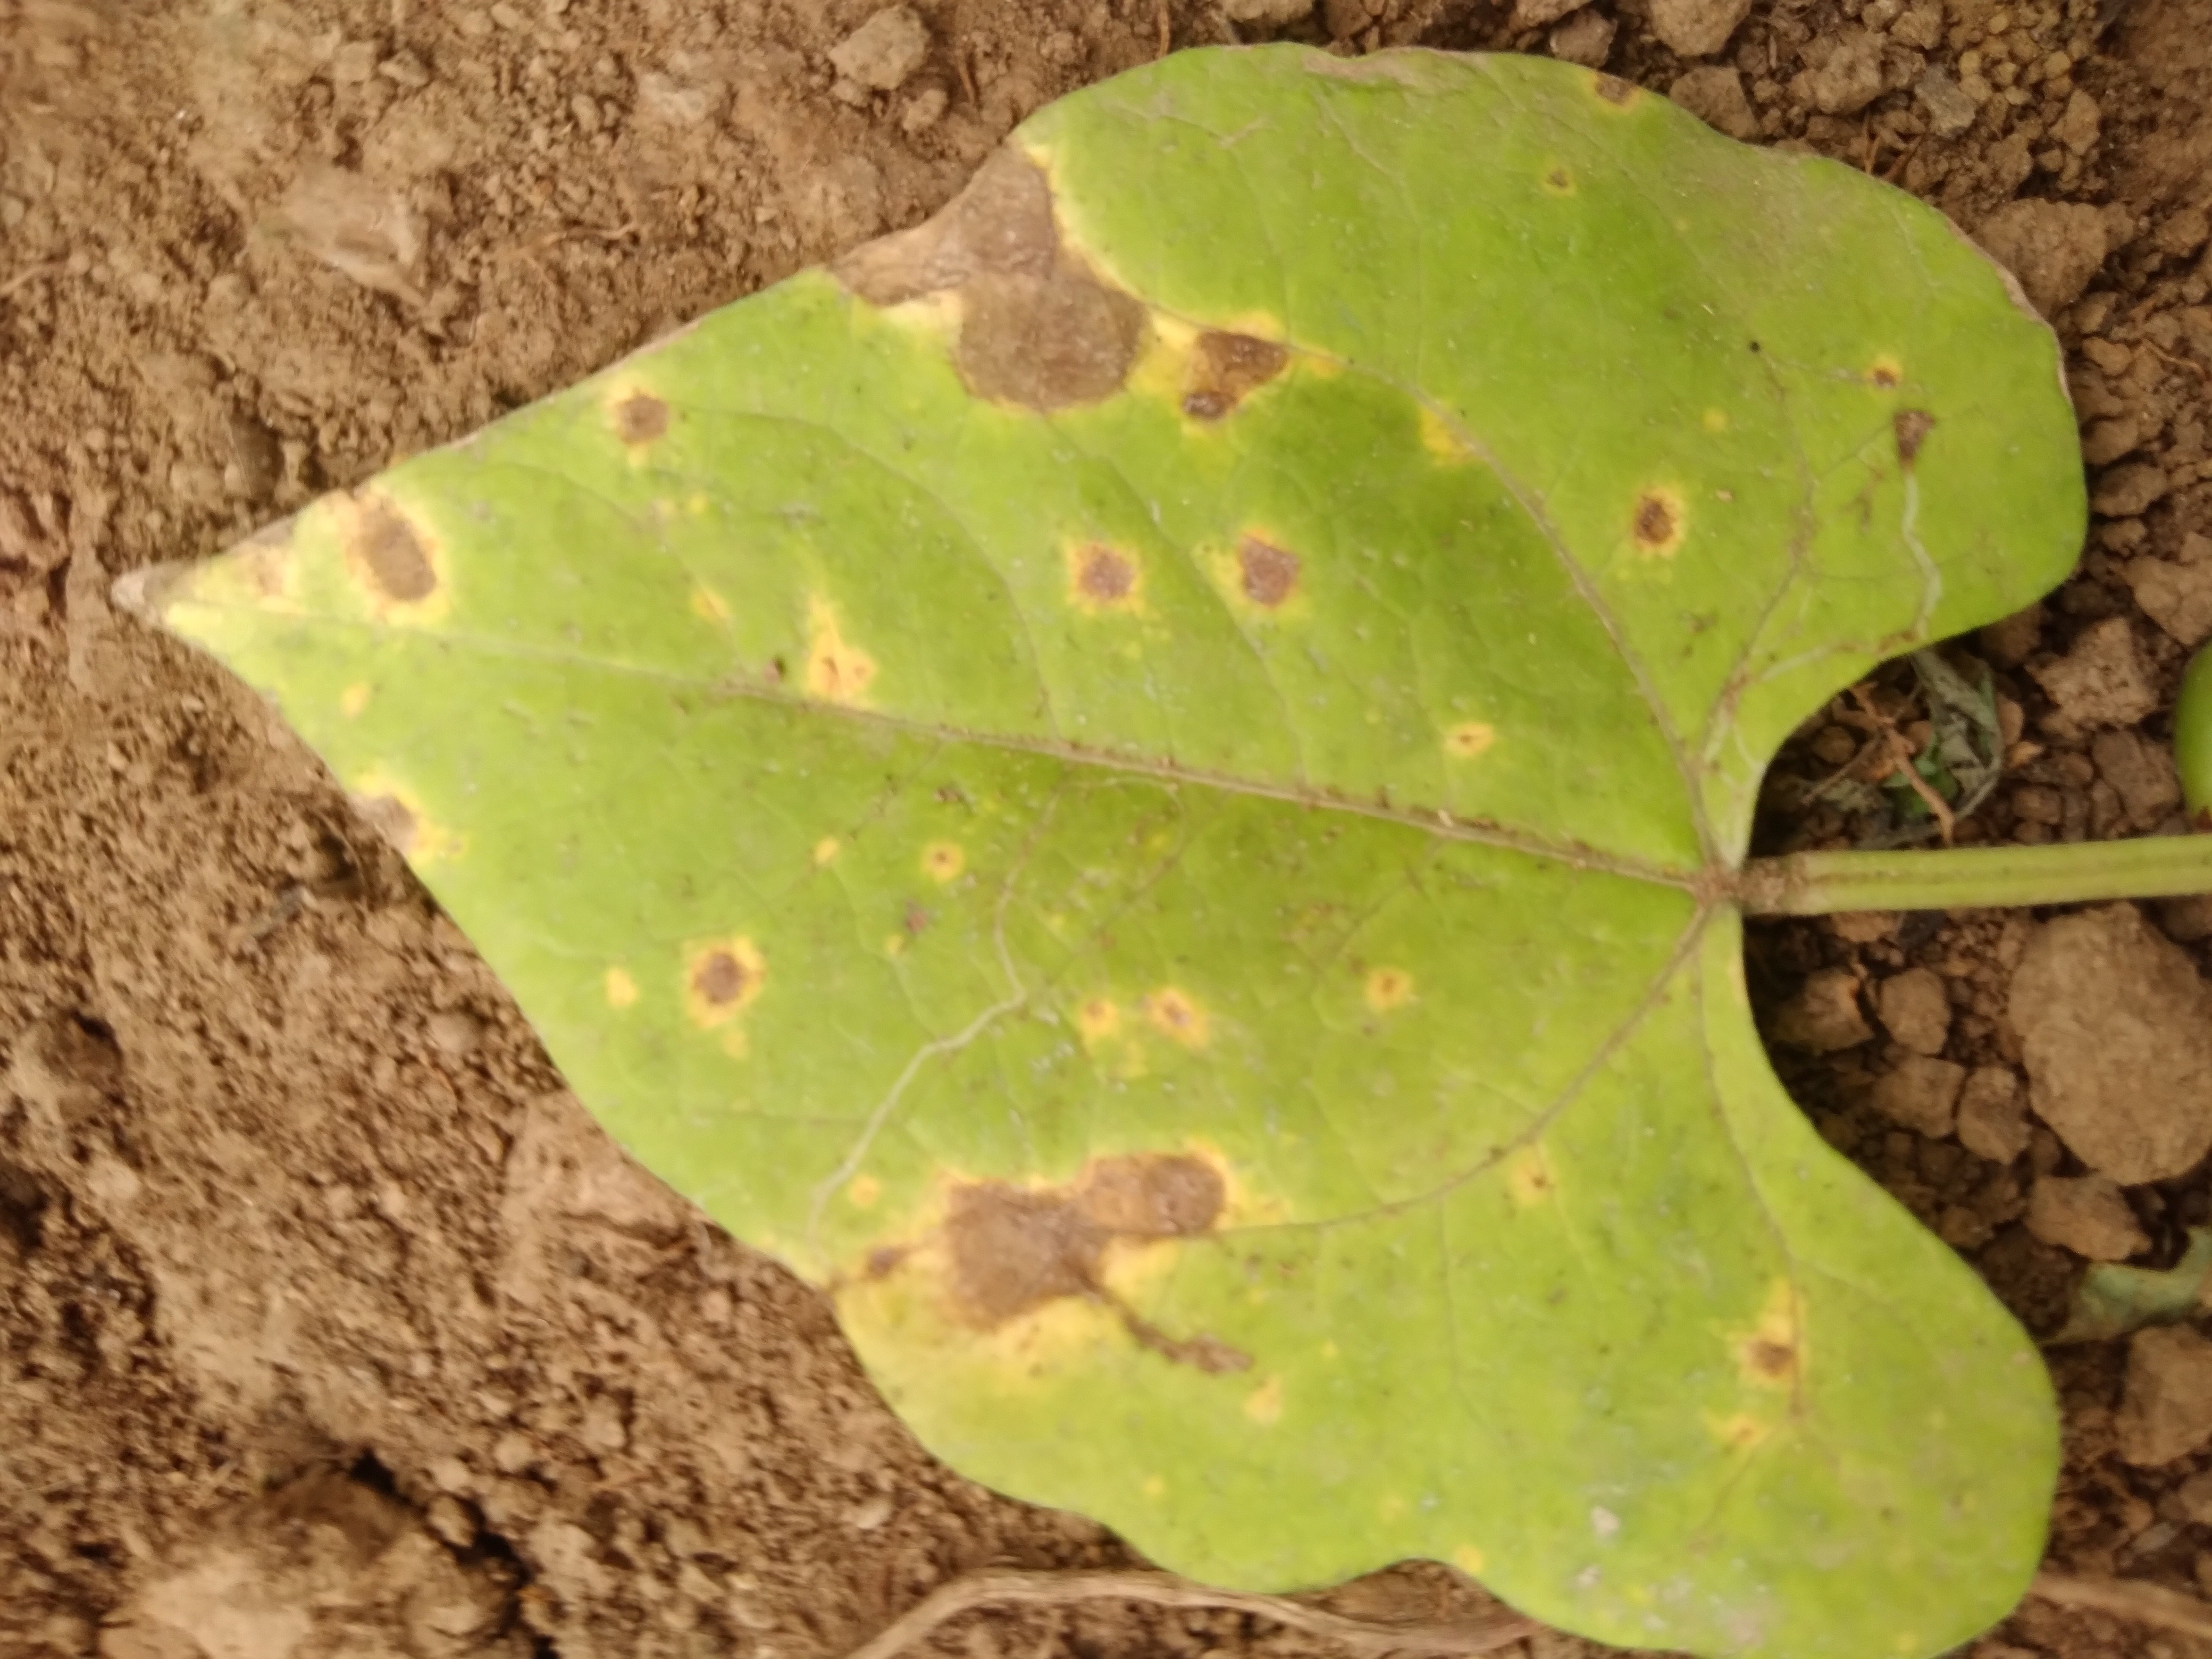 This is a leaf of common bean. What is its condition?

rust
